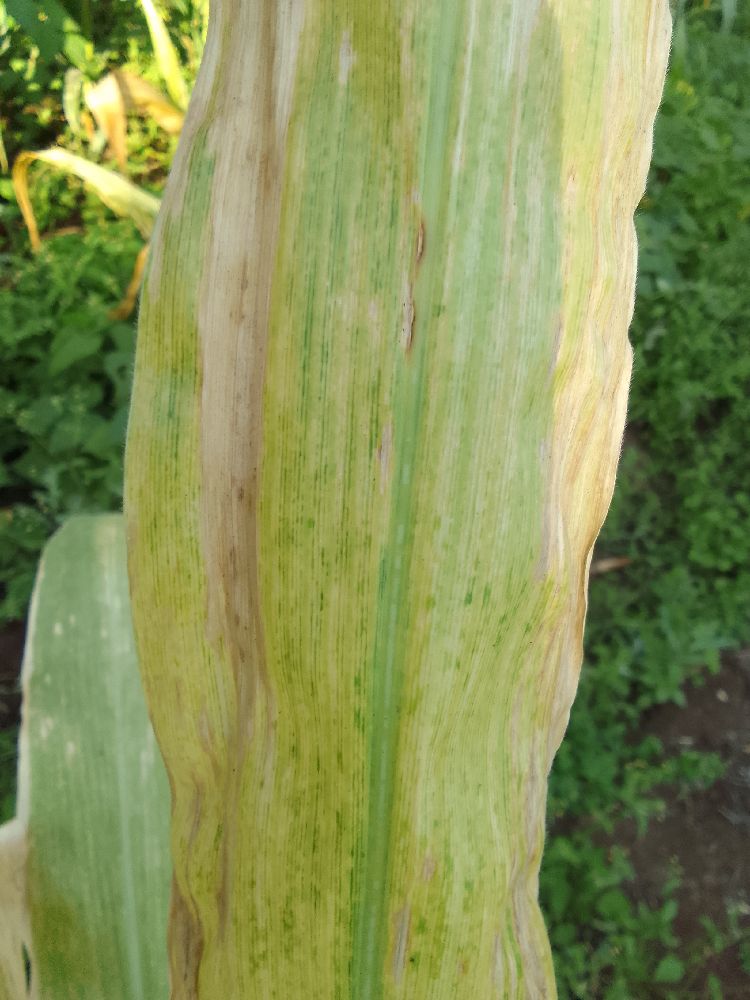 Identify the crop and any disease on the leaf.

maize, maize lethal necrosis
